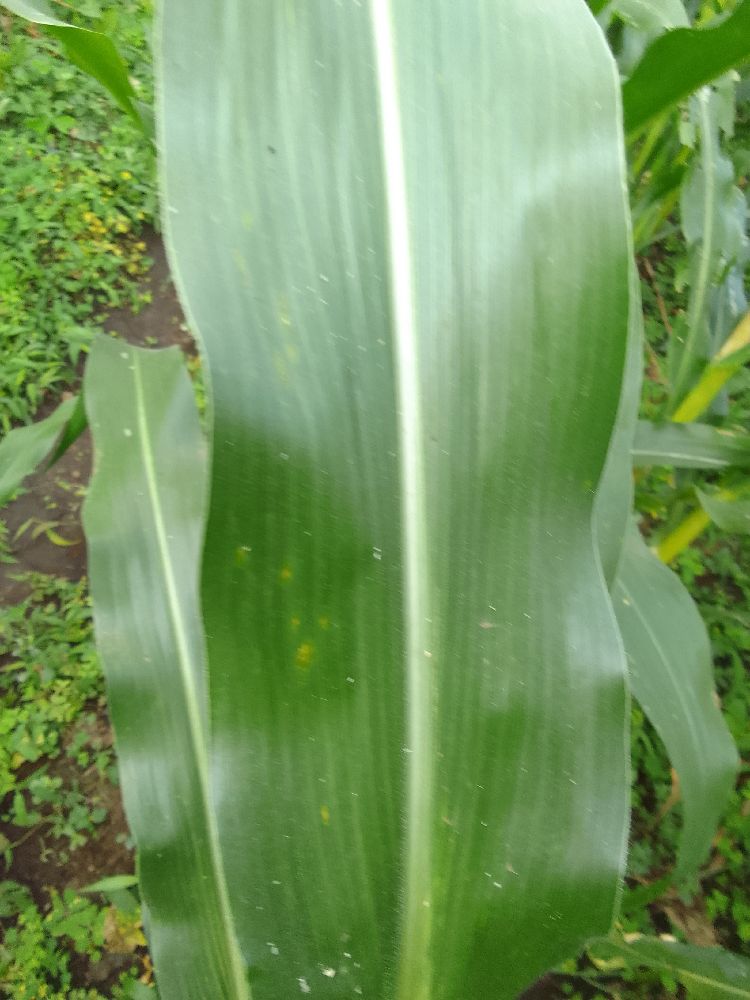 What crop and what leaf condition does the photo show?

maize, healthy
